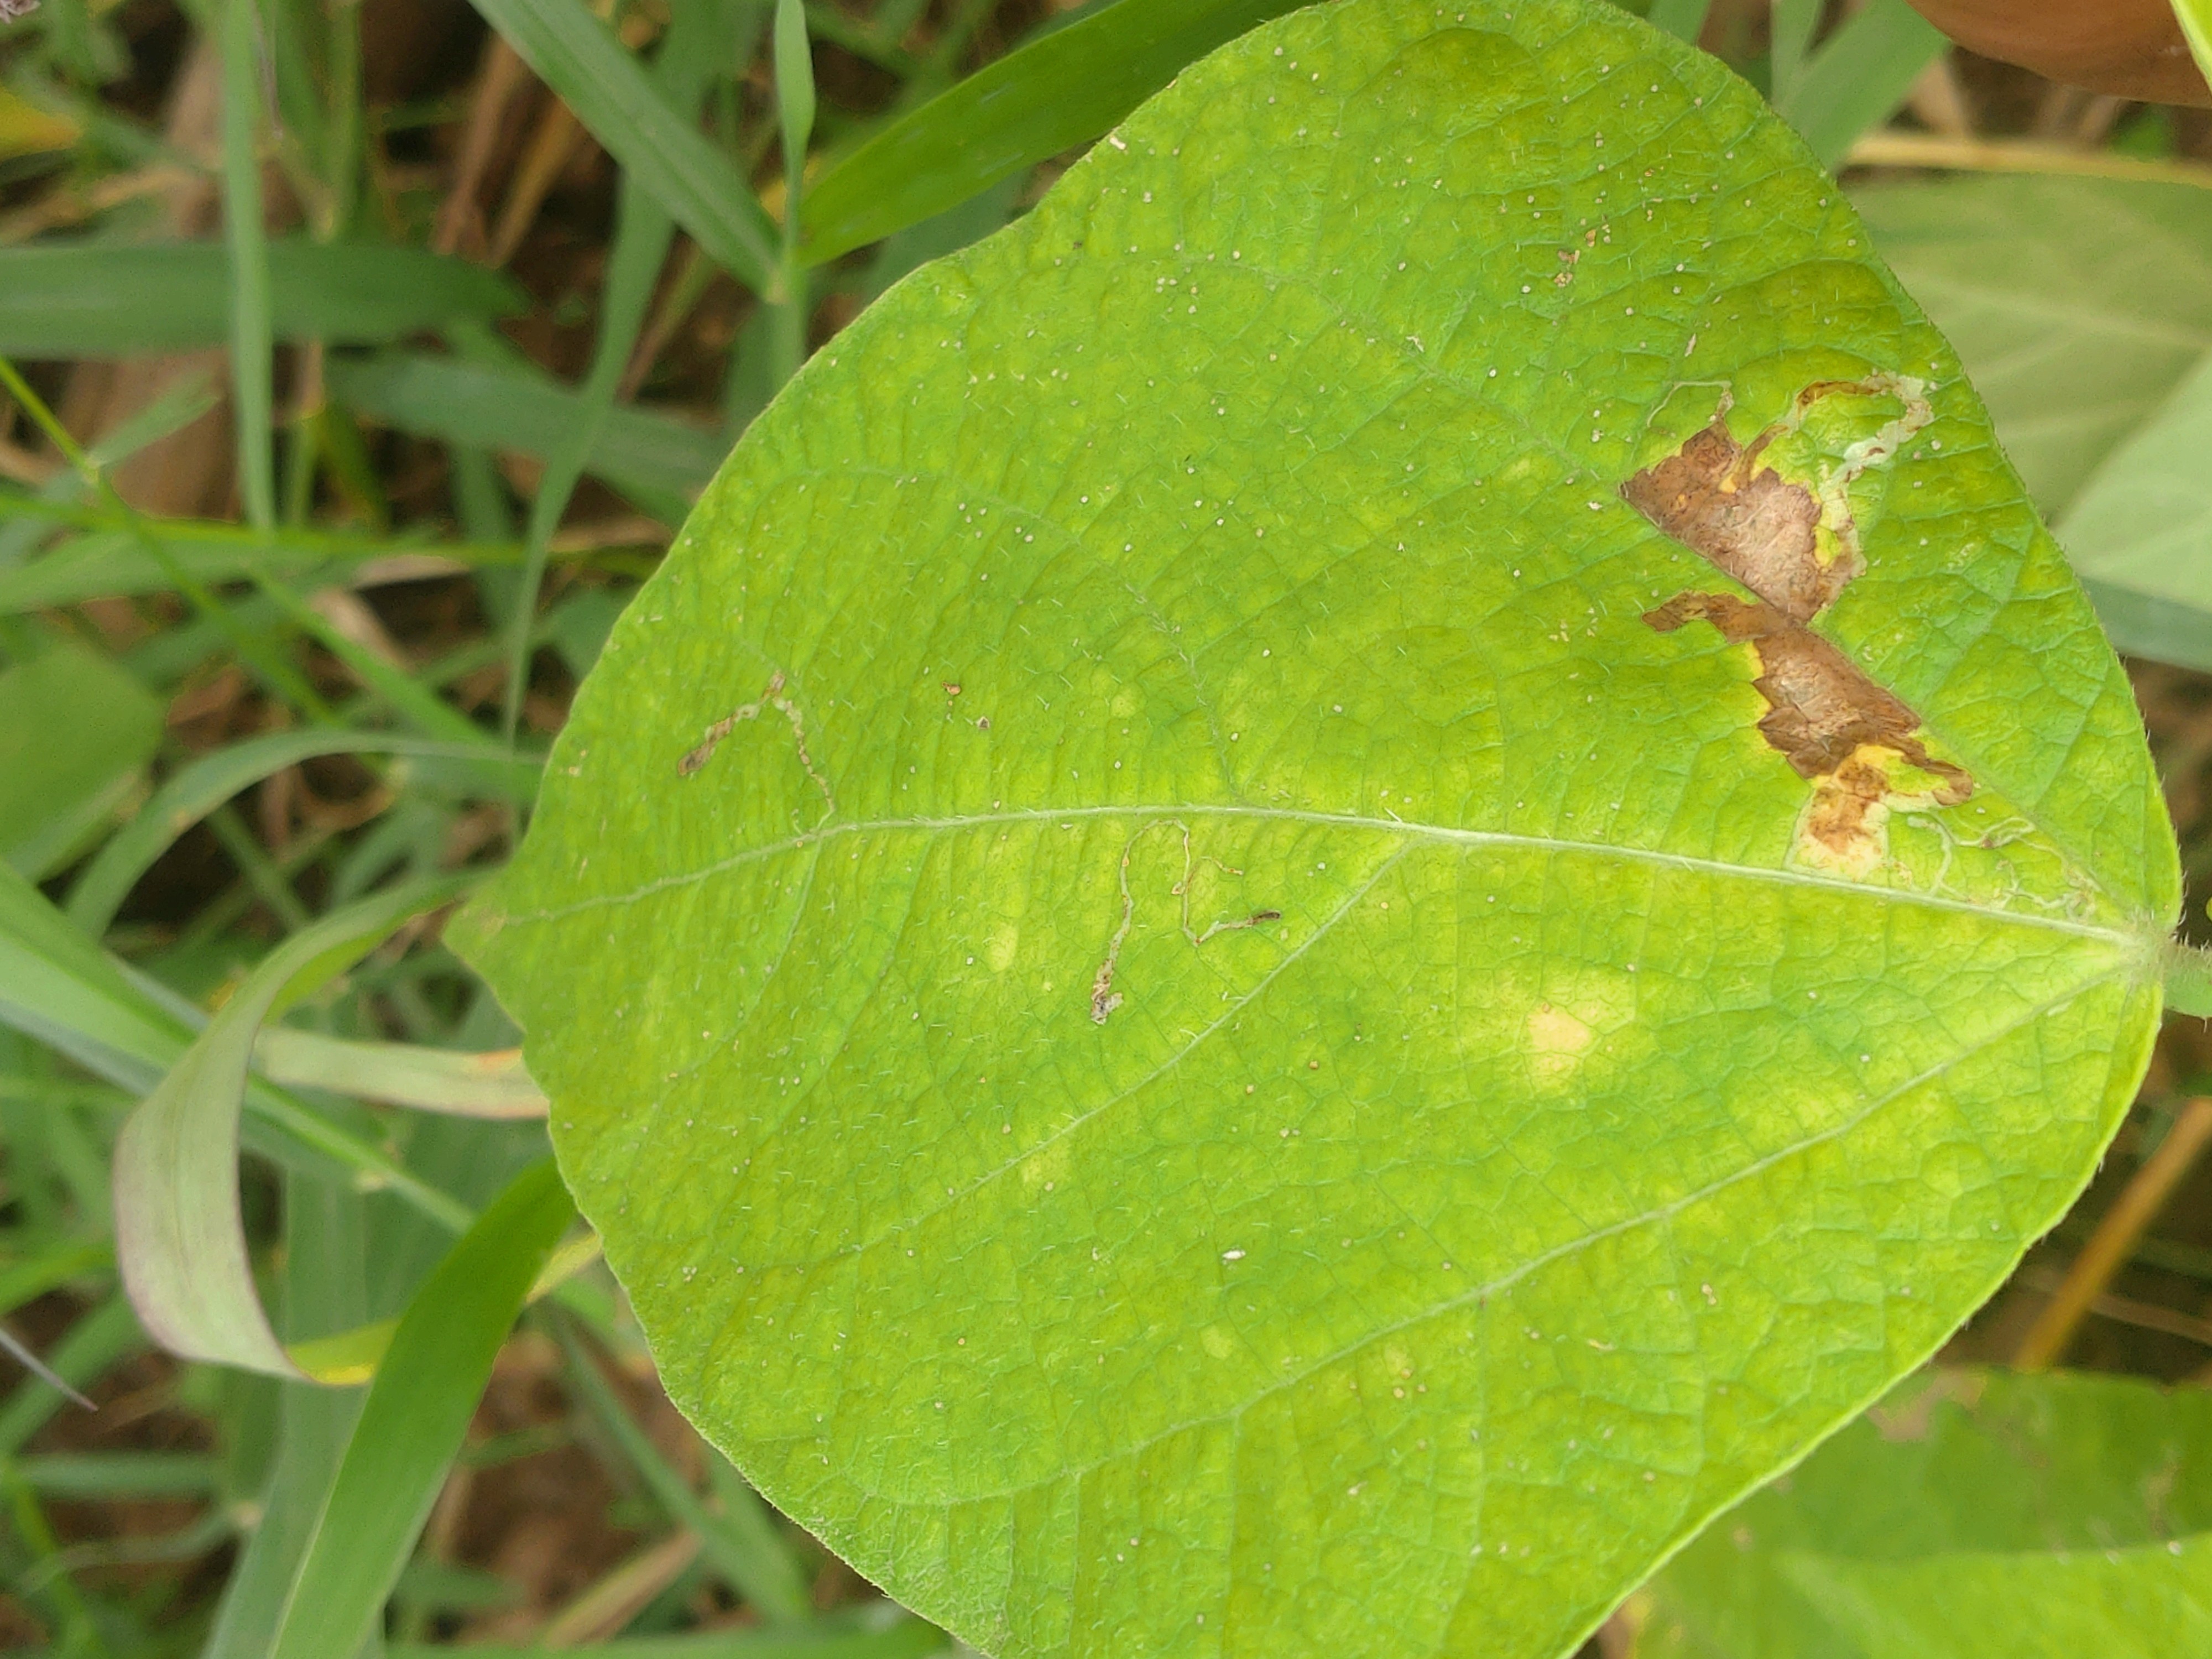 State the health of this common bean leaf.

rust
